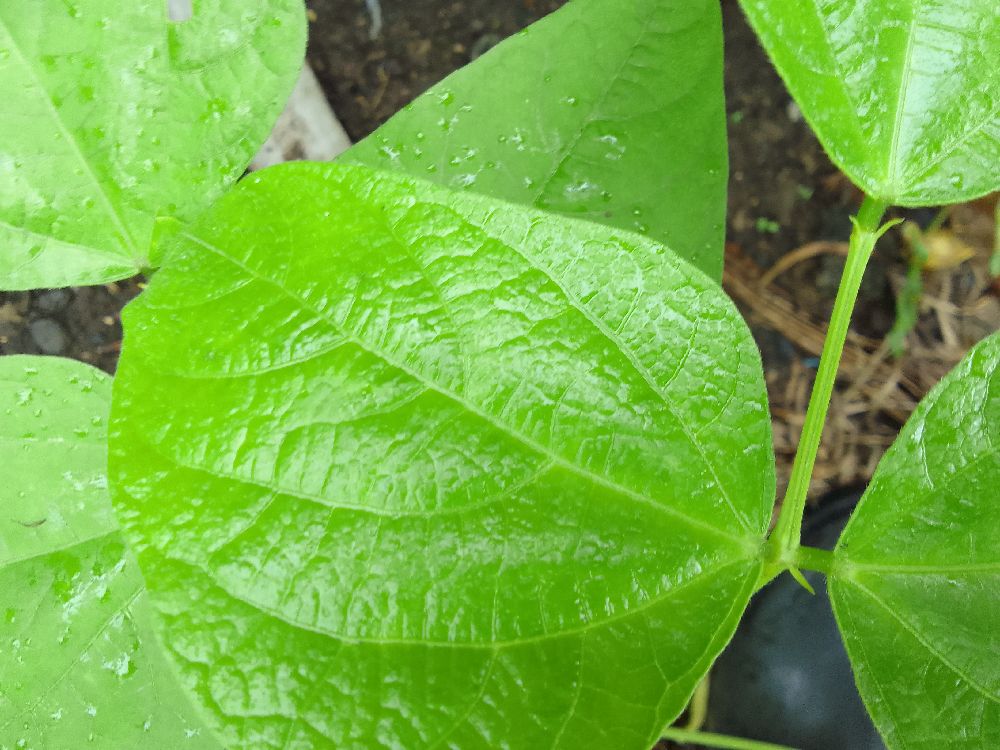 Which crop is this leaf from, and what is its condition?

common bean, healthy
